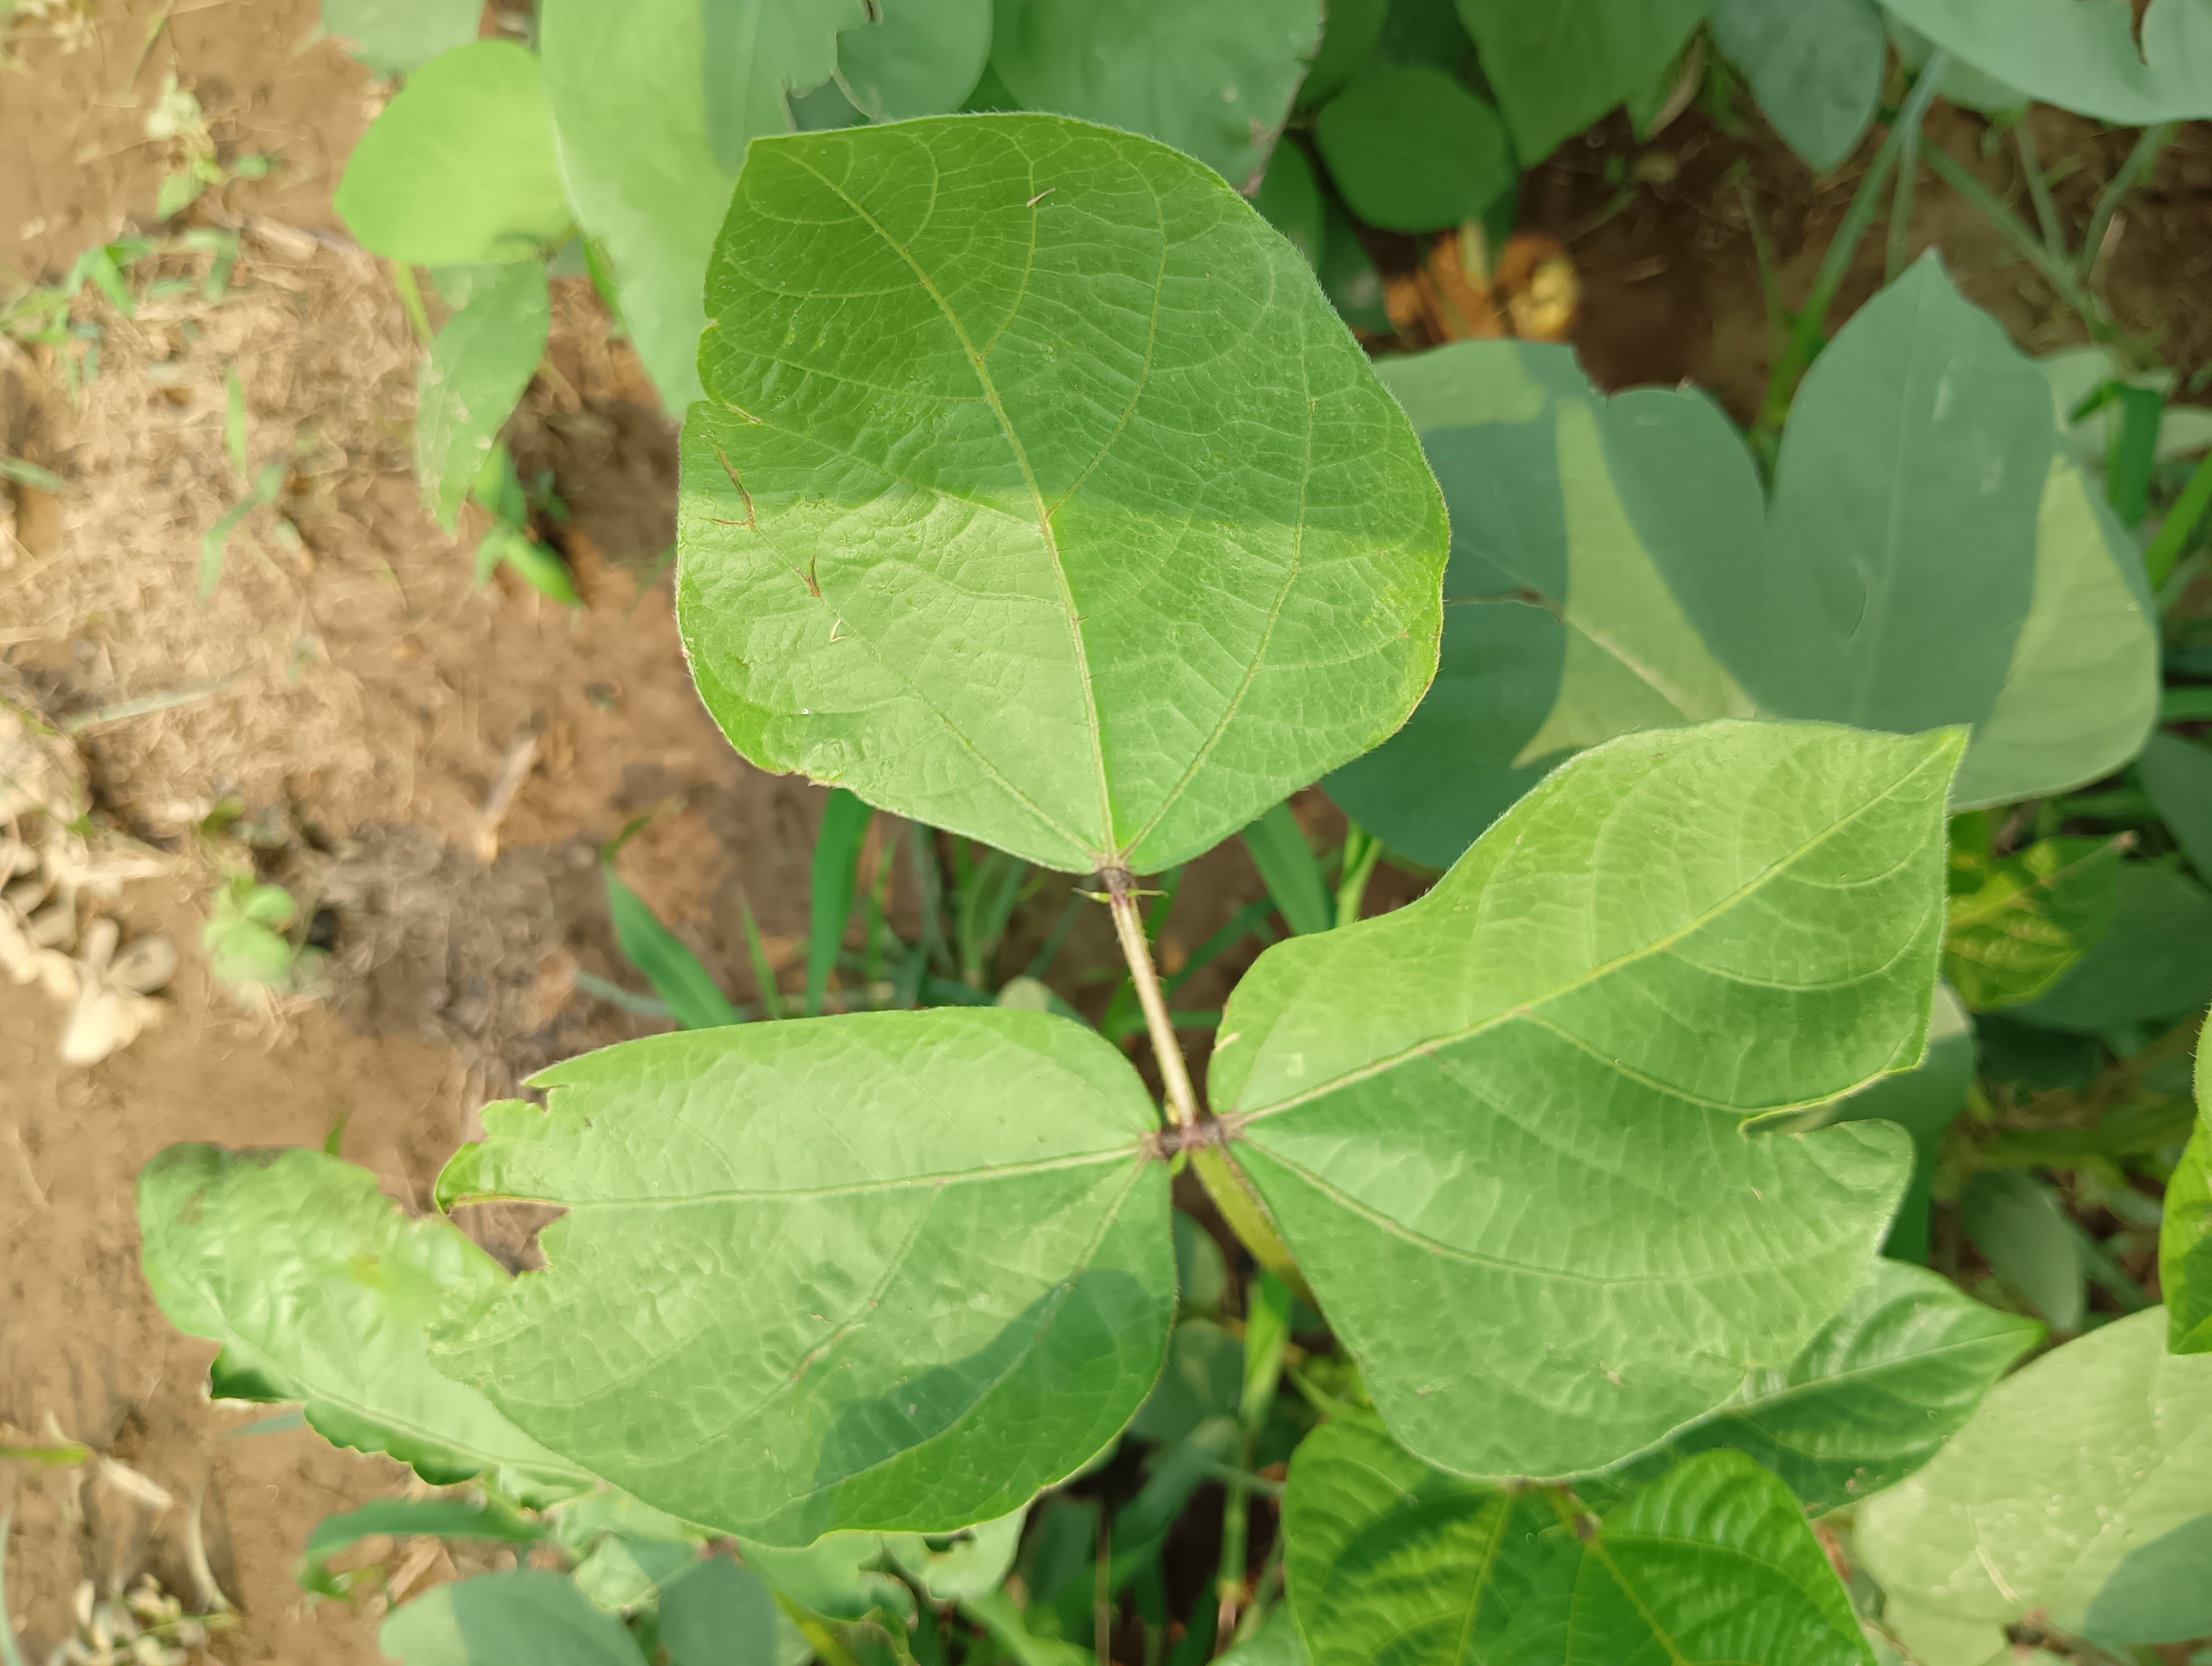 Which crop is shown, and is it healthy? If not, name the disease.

mungbean, healthy
